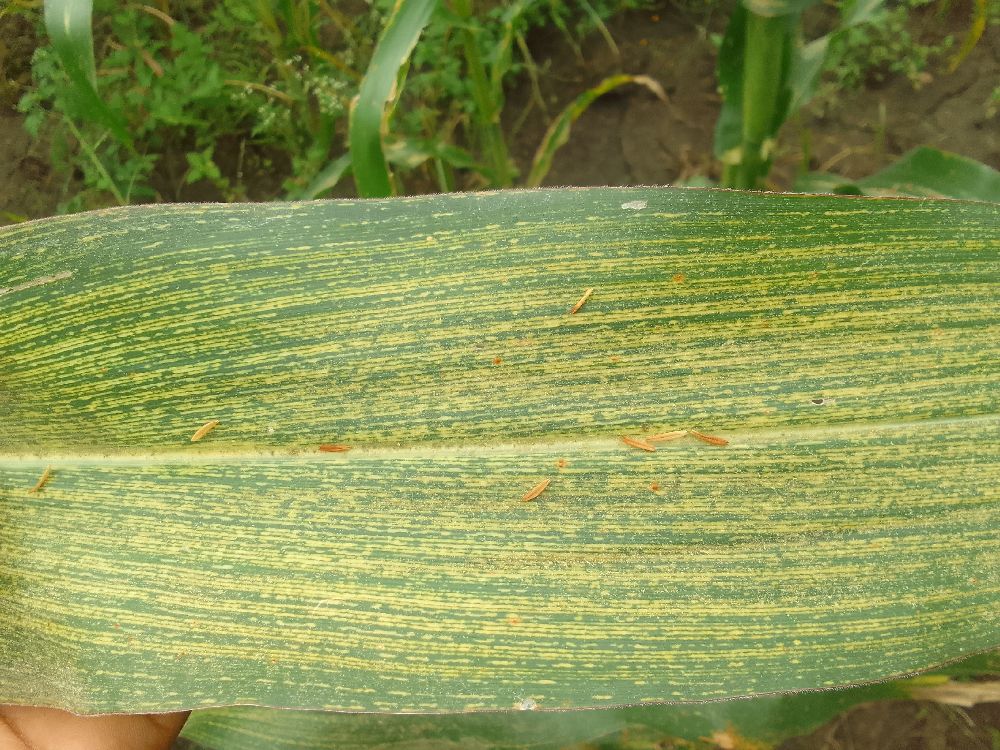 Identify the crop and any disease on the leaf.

maize, maize streak virus
